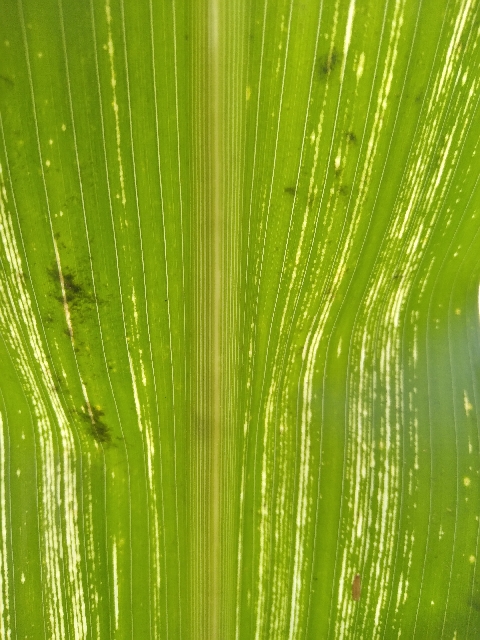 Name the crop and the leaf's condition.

maize, maize streak virus
